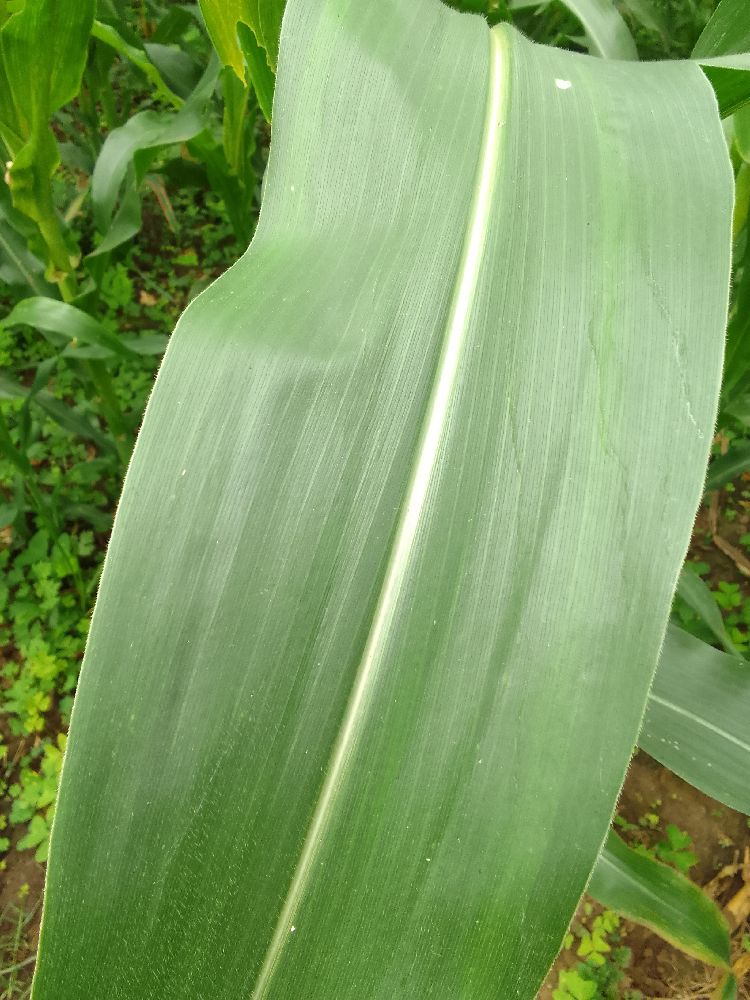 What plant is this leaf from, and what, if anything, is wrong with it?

maize, healthy
